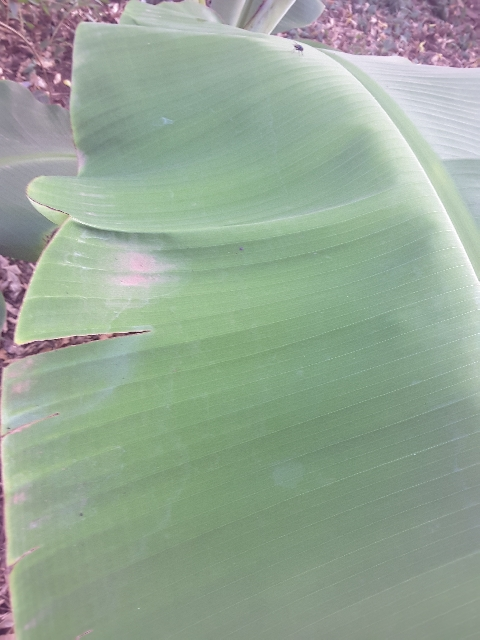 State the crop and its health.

banana, healthy
